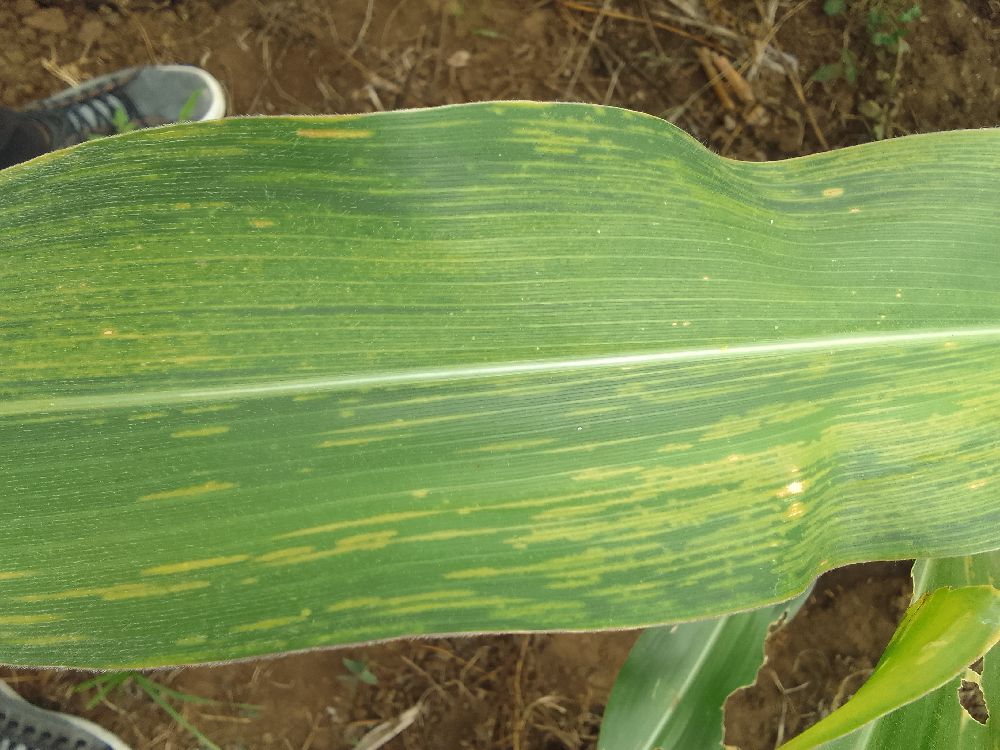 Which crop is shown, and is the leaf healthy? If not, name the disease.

maize, maize lethal necrosis
